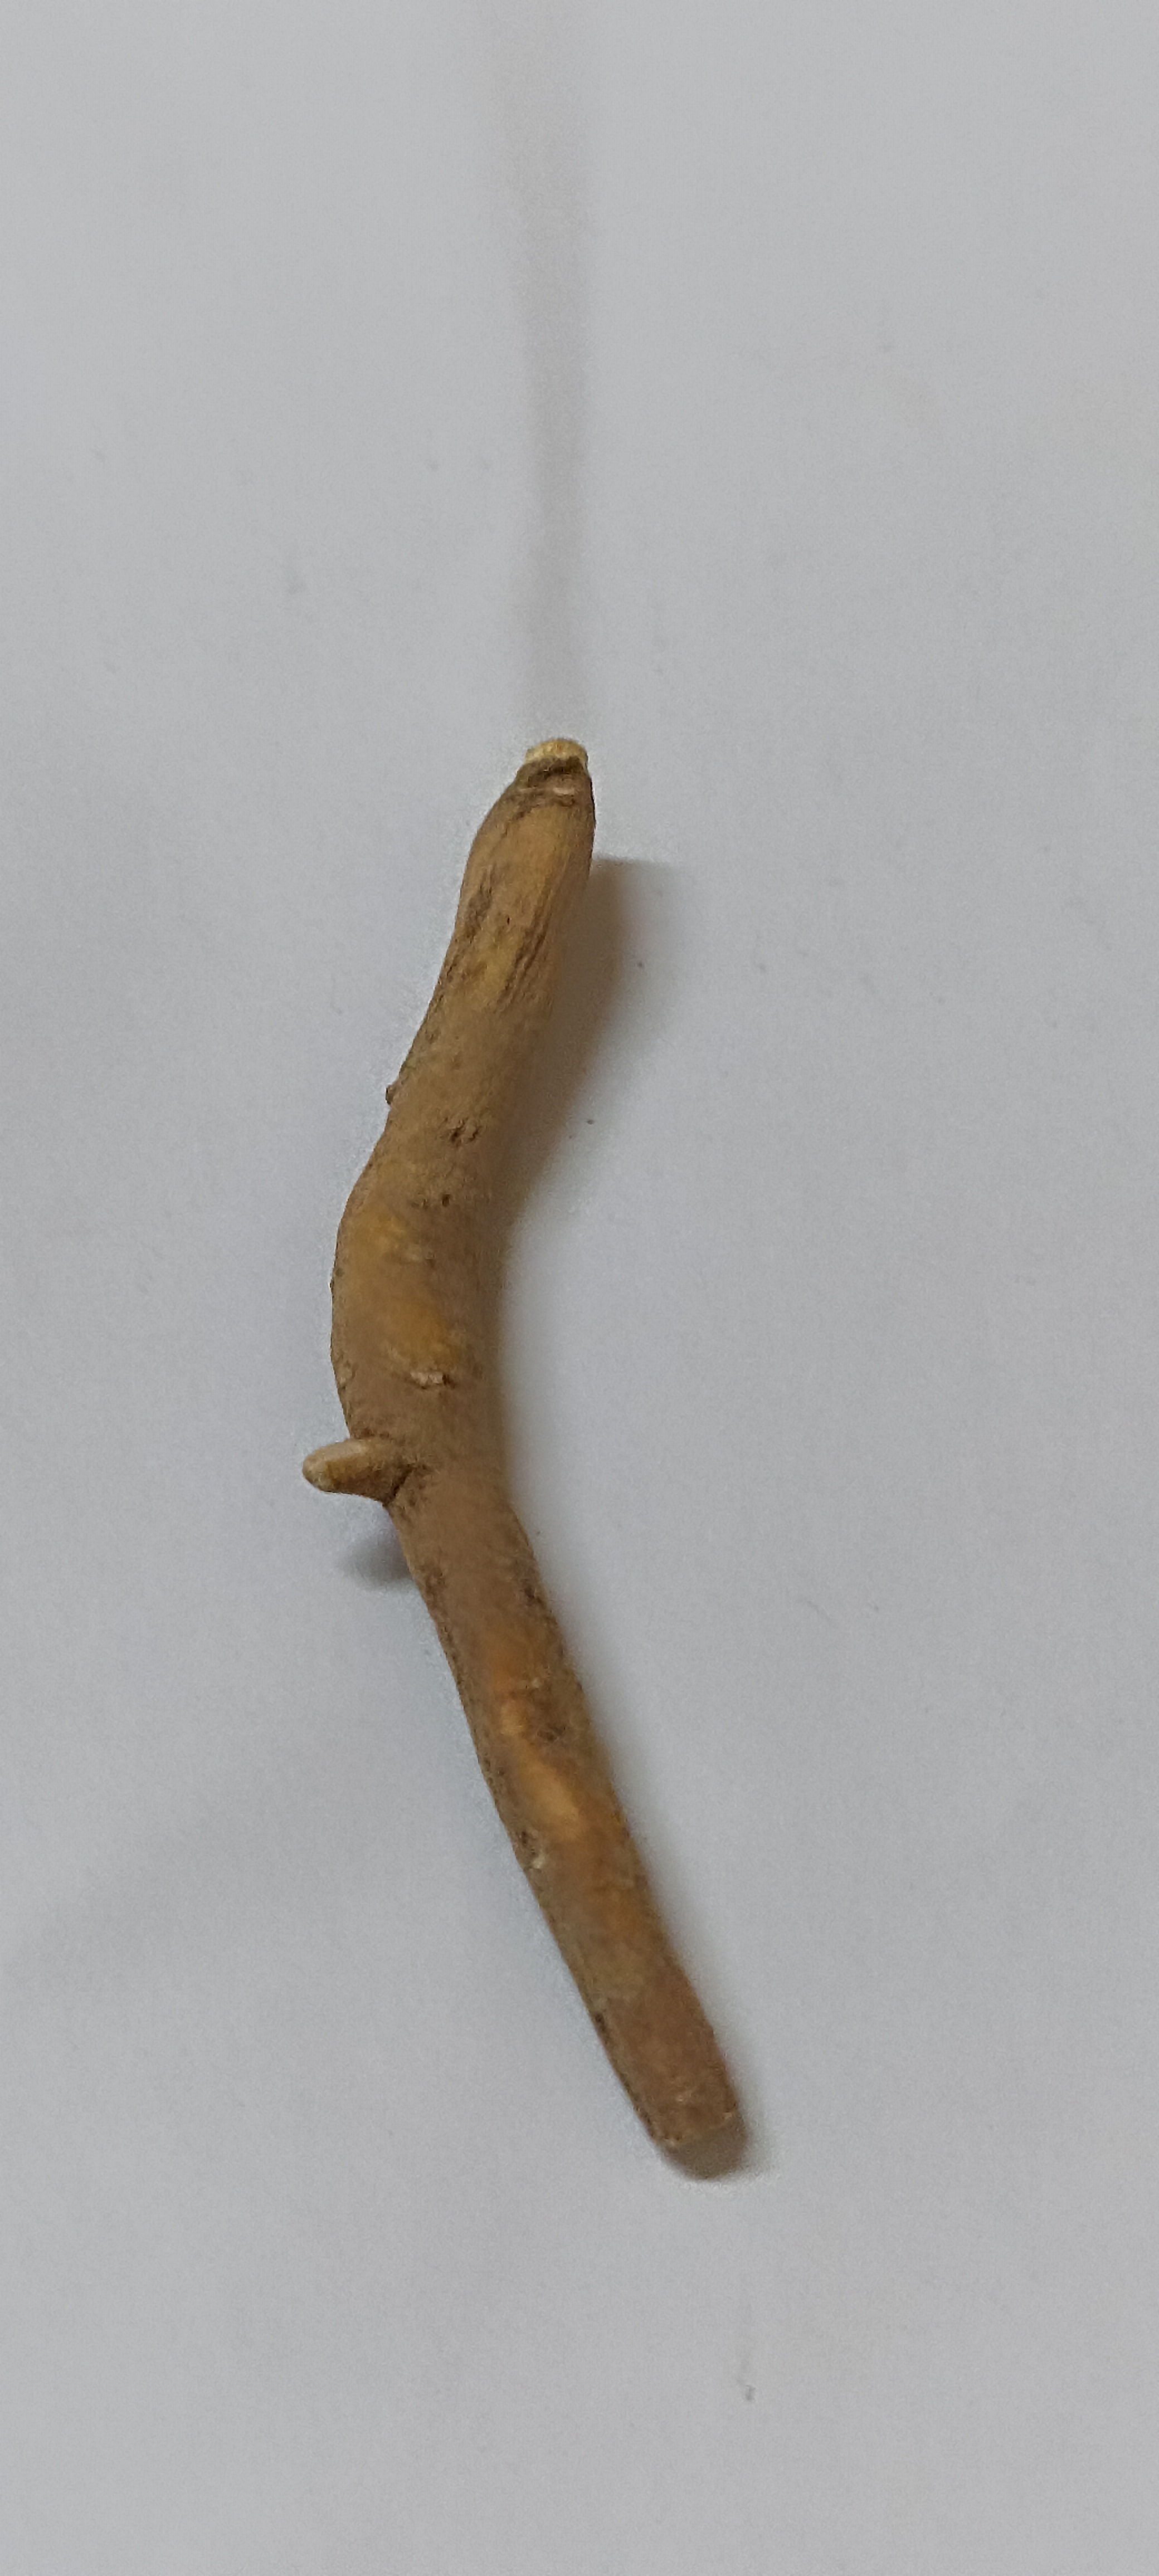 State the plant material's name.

ashwagandha
